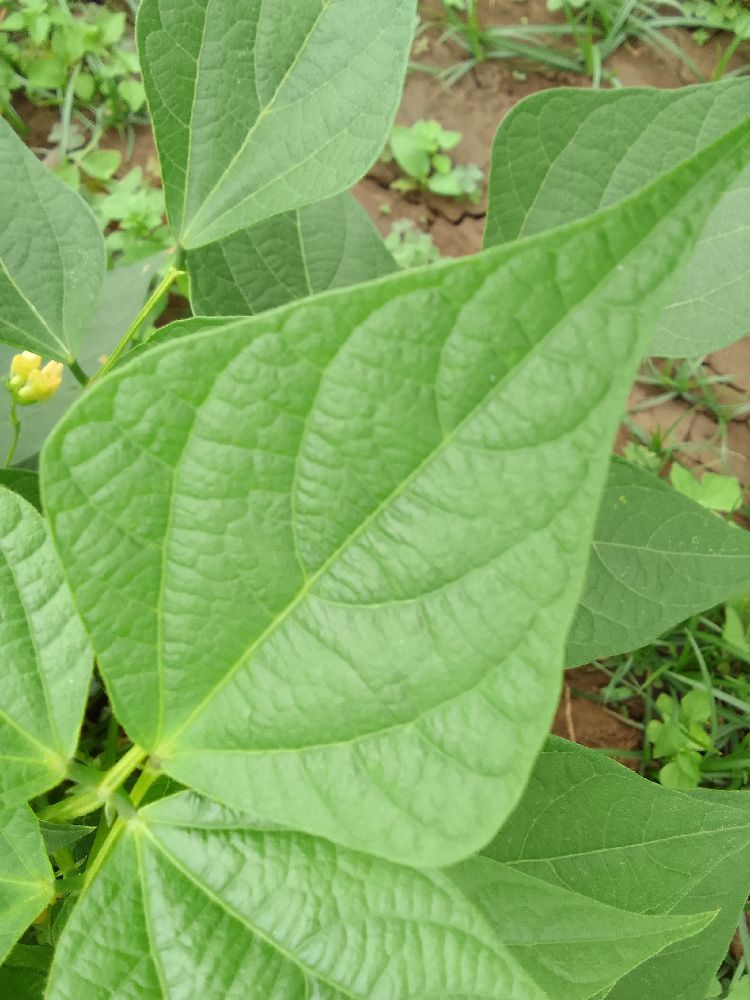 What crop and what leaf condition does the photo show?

common bean, healthy
